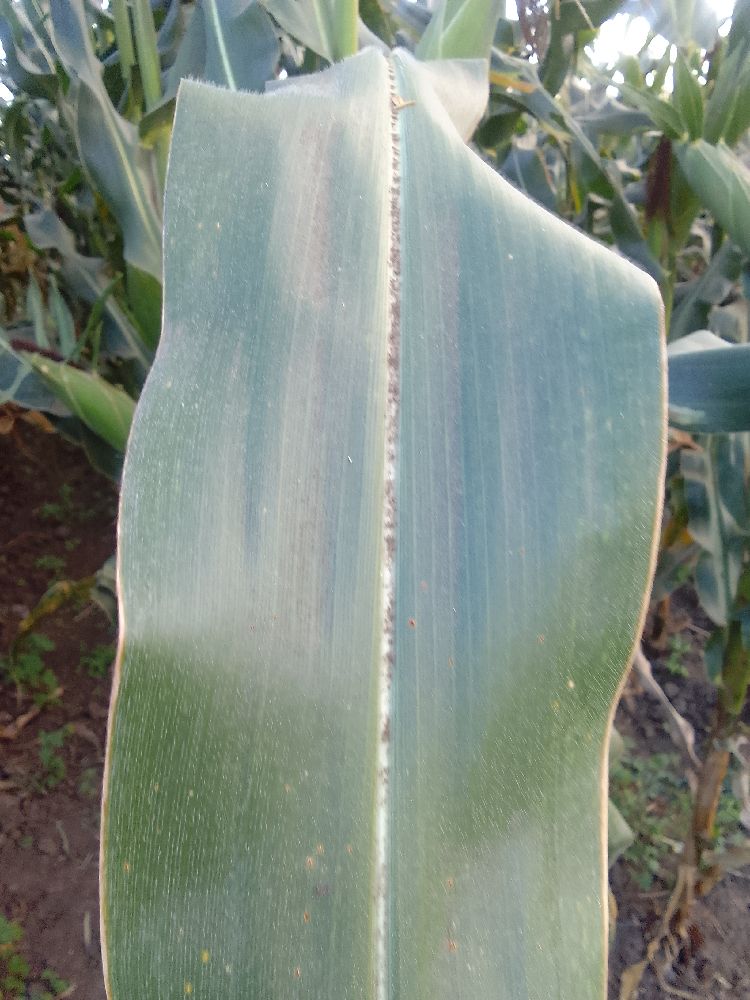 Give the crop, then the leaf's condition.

maize, healthy
